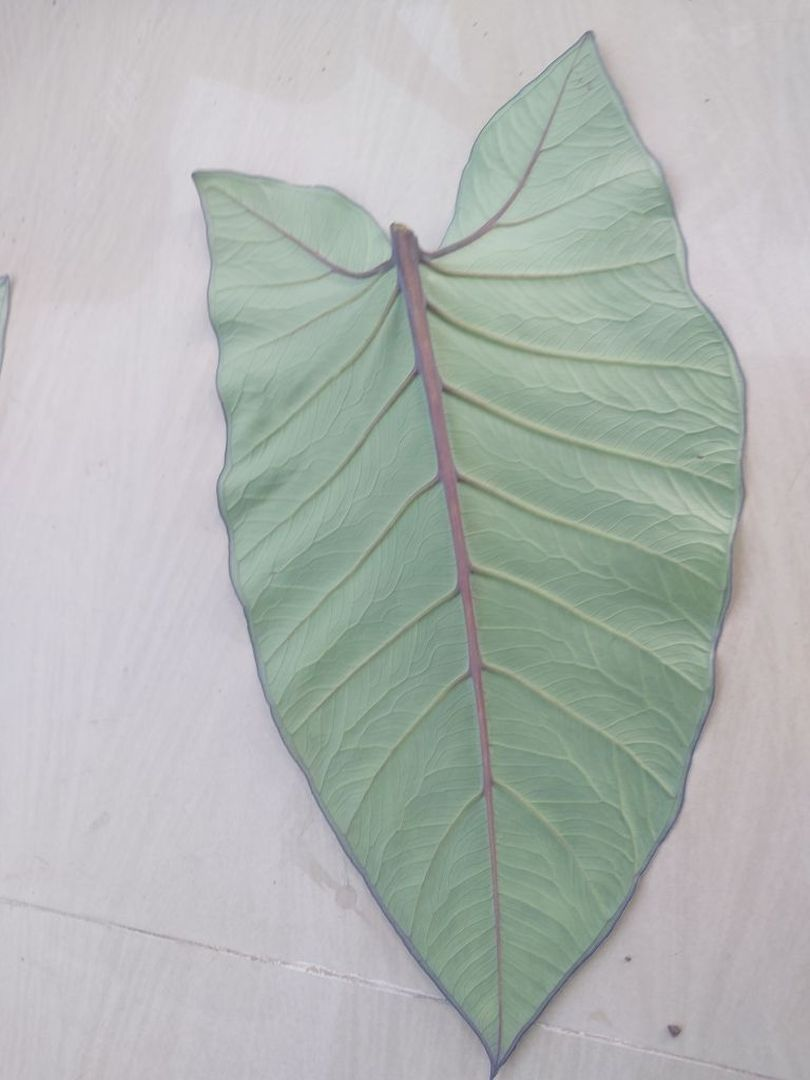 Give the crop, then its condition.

taro, healthy
